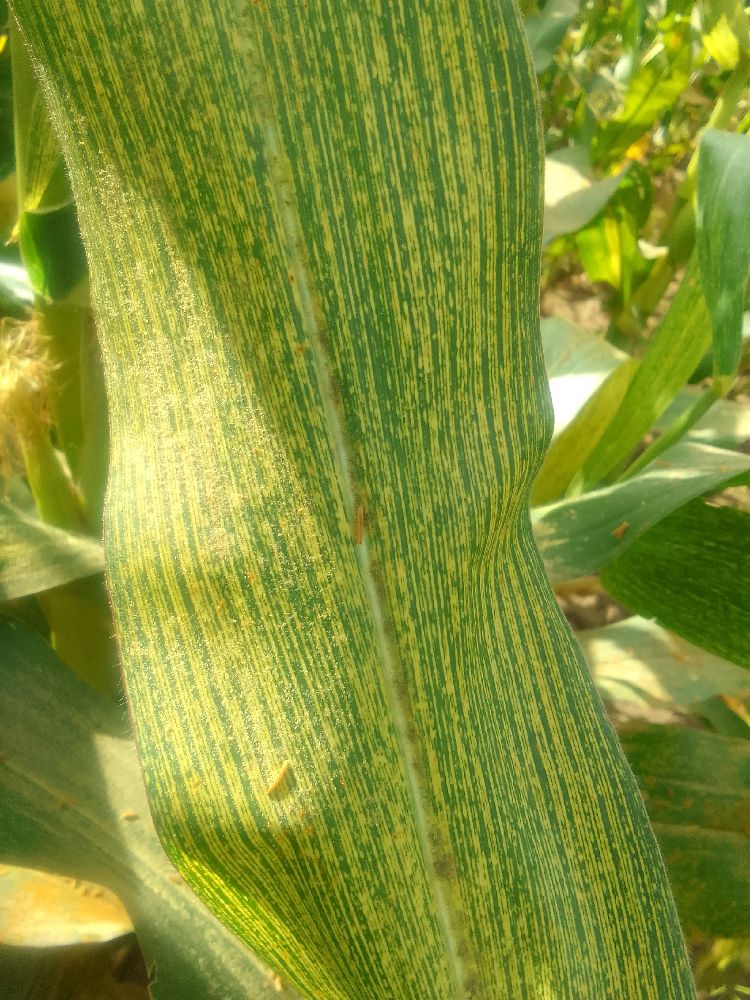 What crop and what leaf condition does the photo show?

maize, maize streak virus
